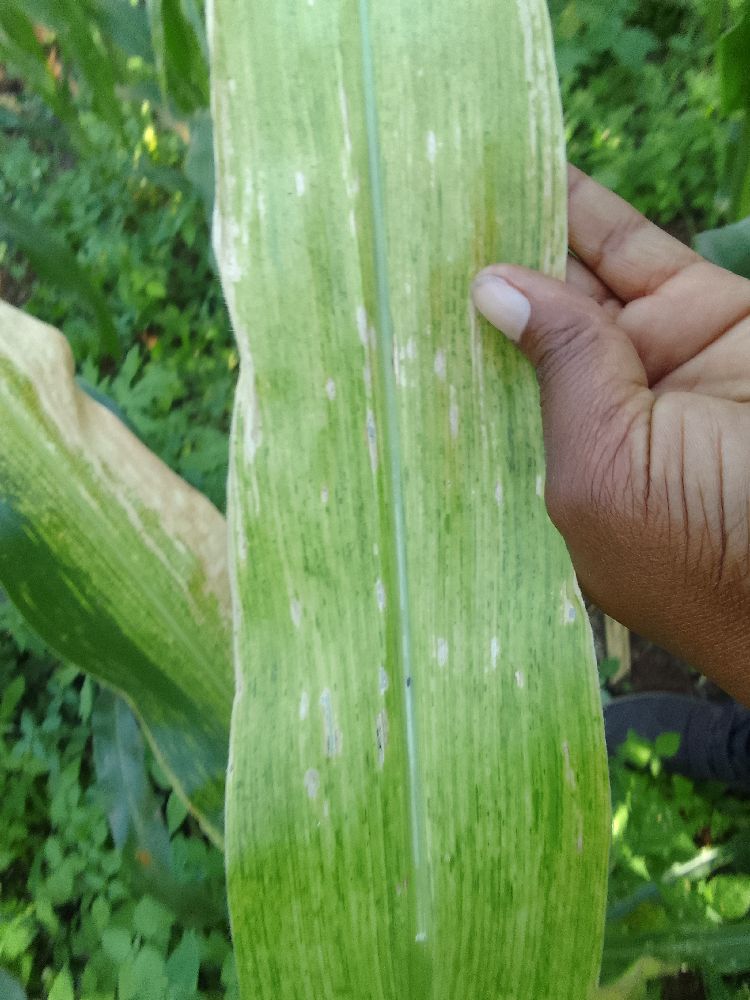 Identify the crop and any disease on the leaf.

maize, maize lethal necrosis
